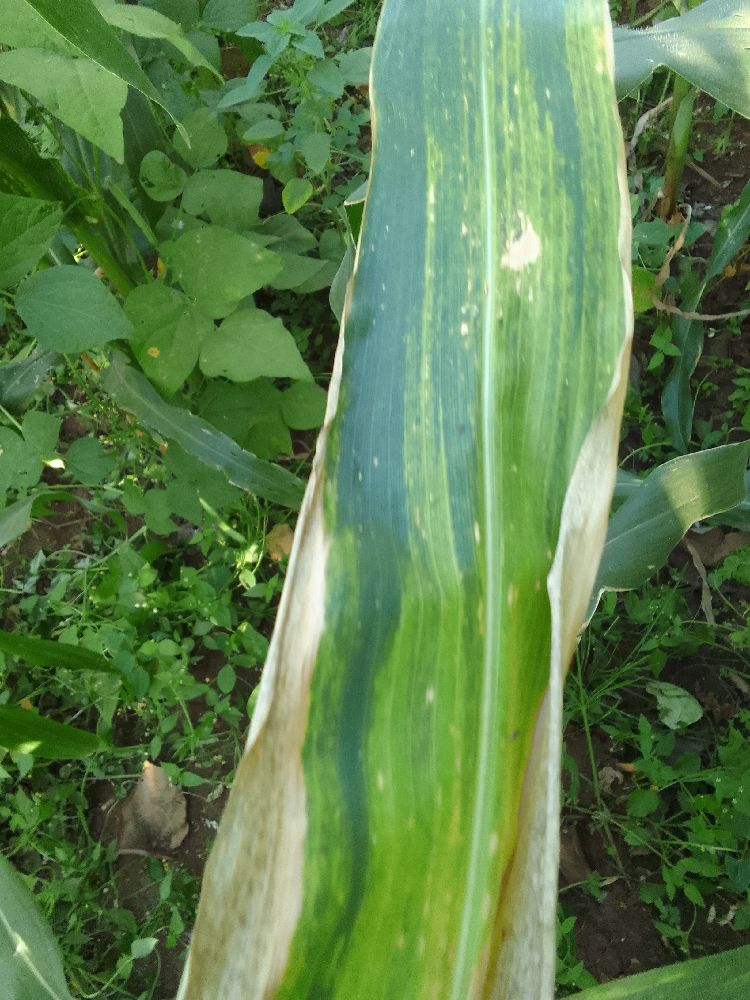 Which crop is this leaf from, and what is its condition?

maize, maize lethal necrosis
